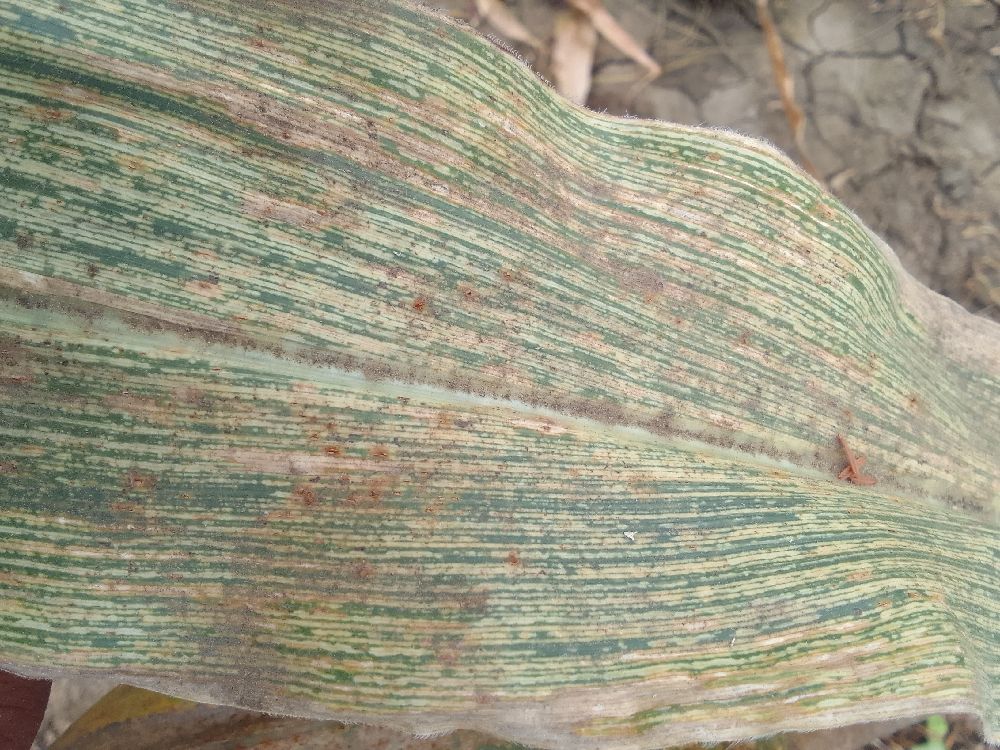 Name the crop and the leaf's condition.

maize, maize streak virus
